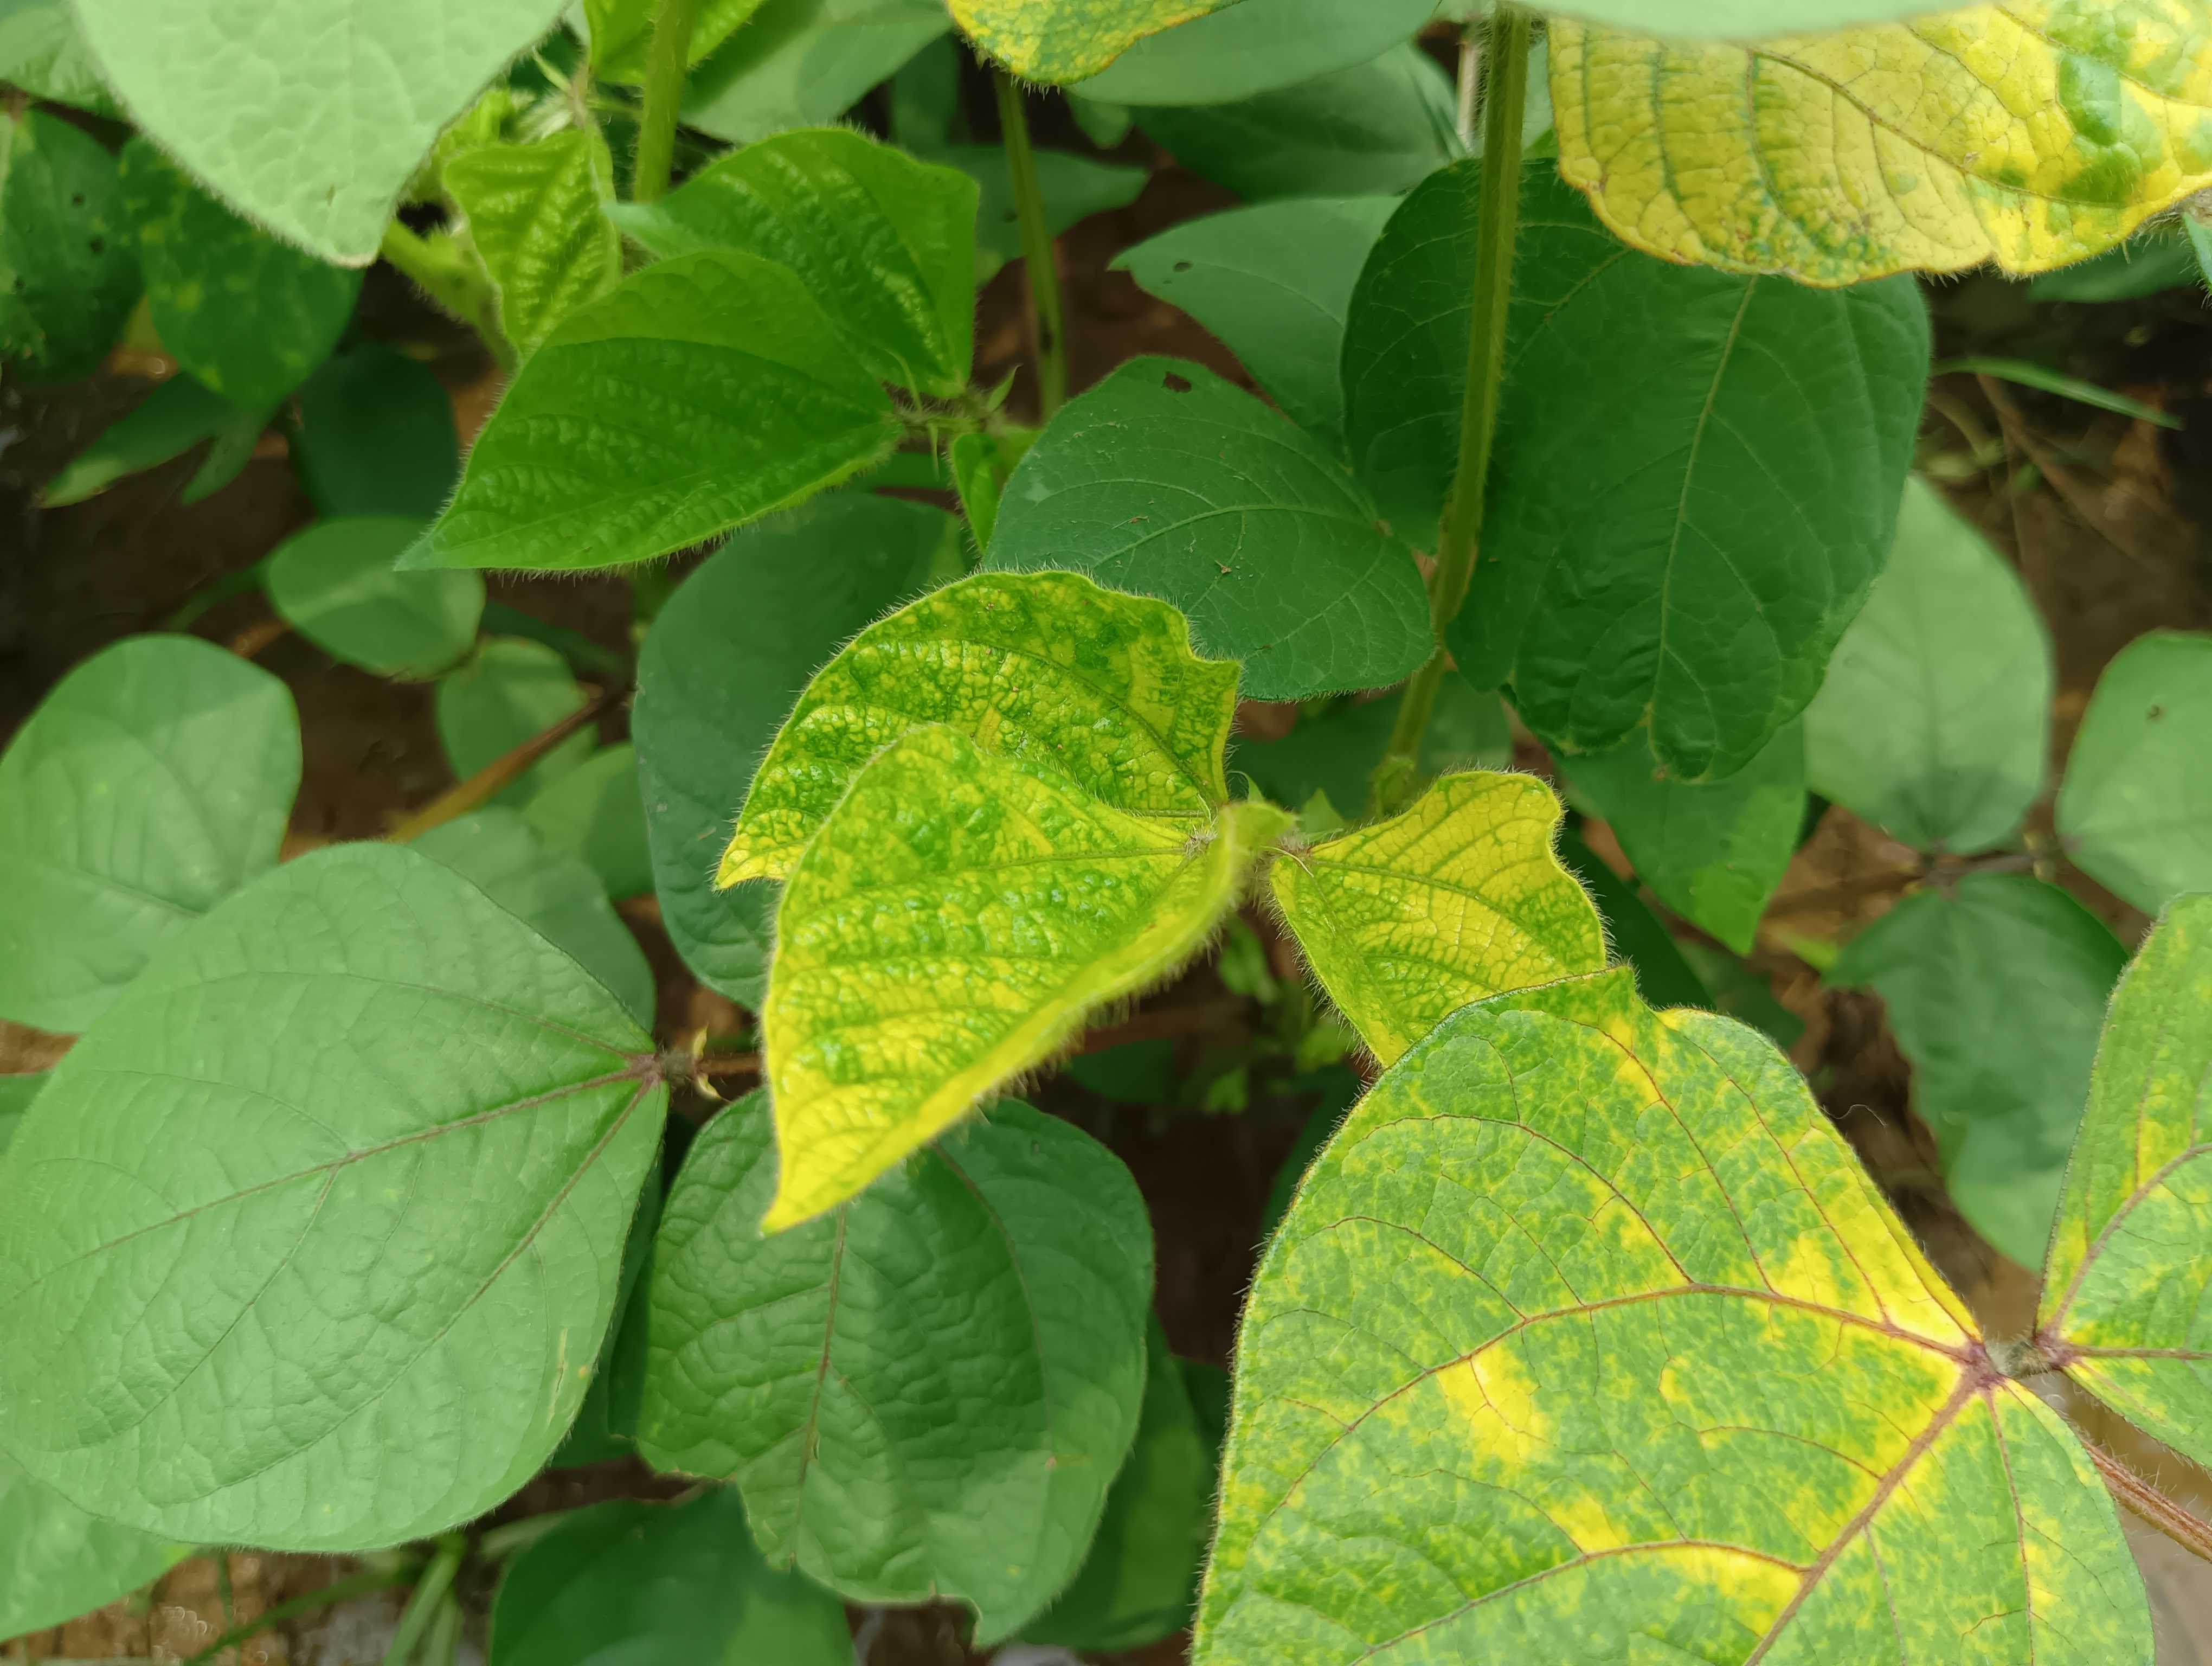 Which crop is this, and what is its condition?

mungbean, yellow mosaic
